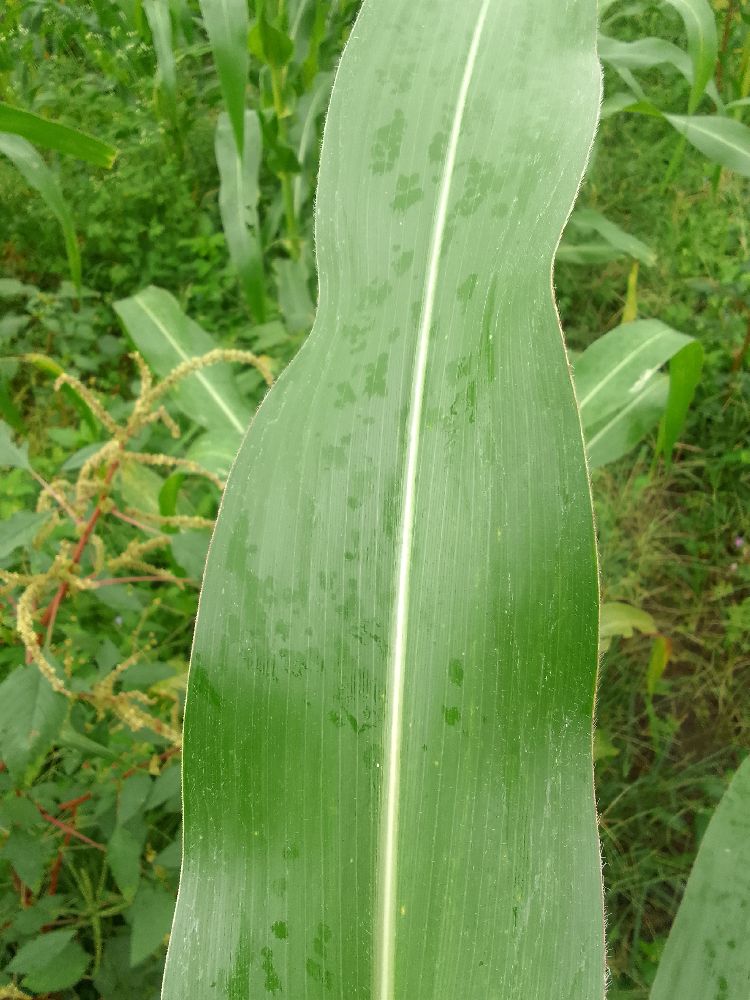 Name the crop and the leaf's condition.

maize, healthy
